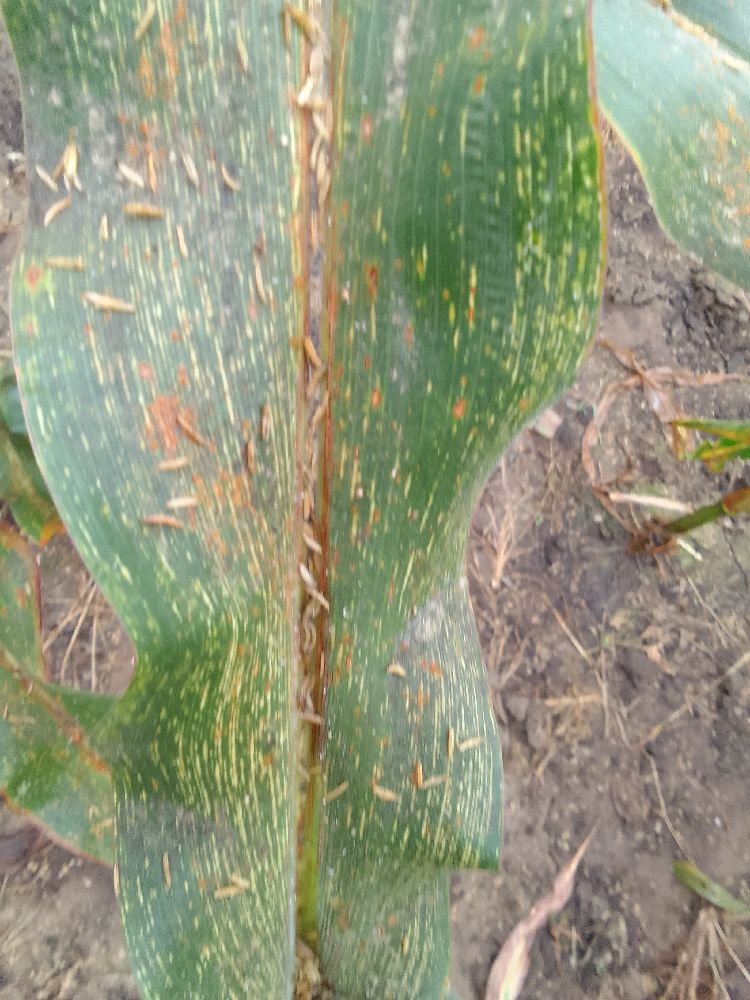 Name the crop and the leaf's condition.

maize, maize streak virus
